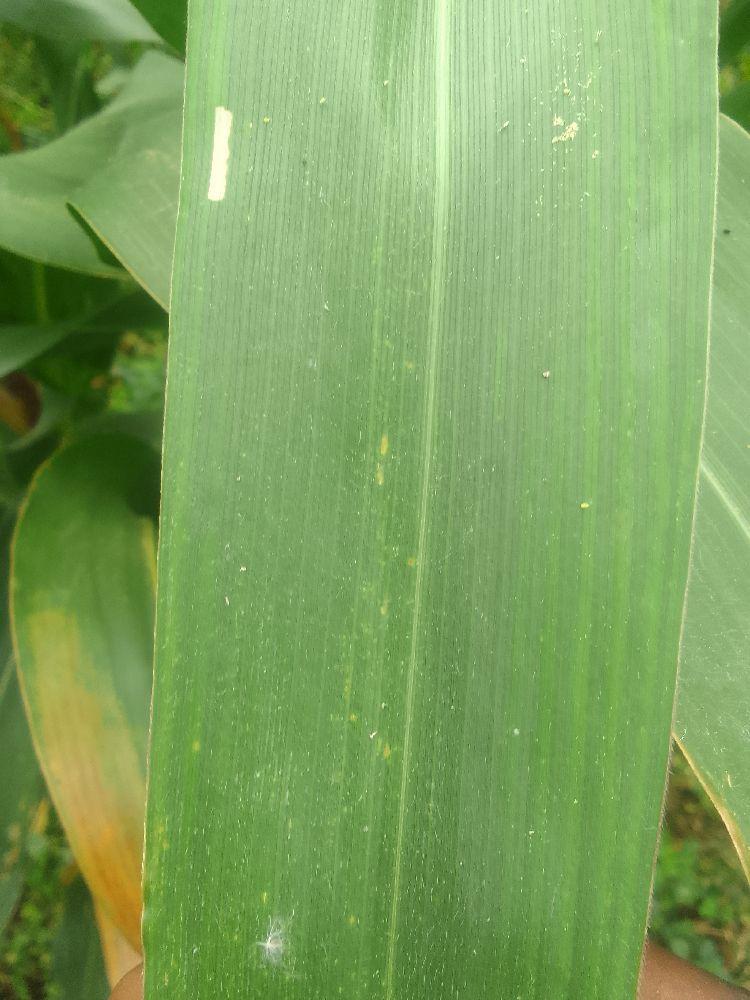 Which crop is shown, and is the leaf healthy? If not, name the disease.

maize, healthy
